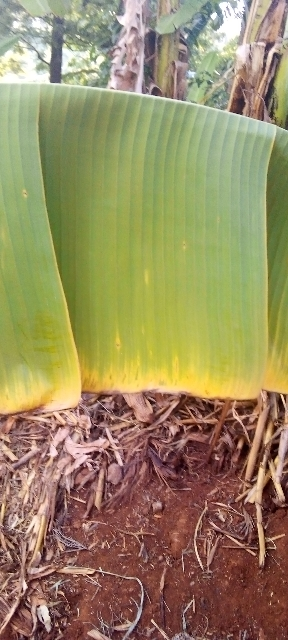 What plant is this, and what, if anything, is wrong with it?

banana, fusarium wilt race 1
